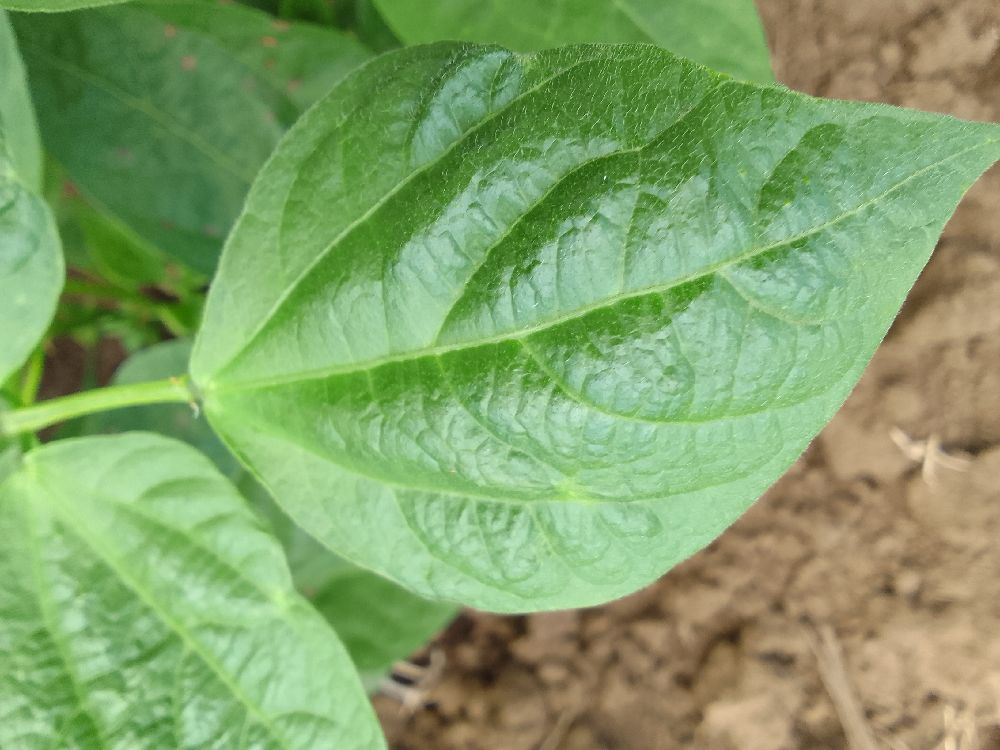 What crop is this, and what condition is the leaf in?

common bean, healthy
